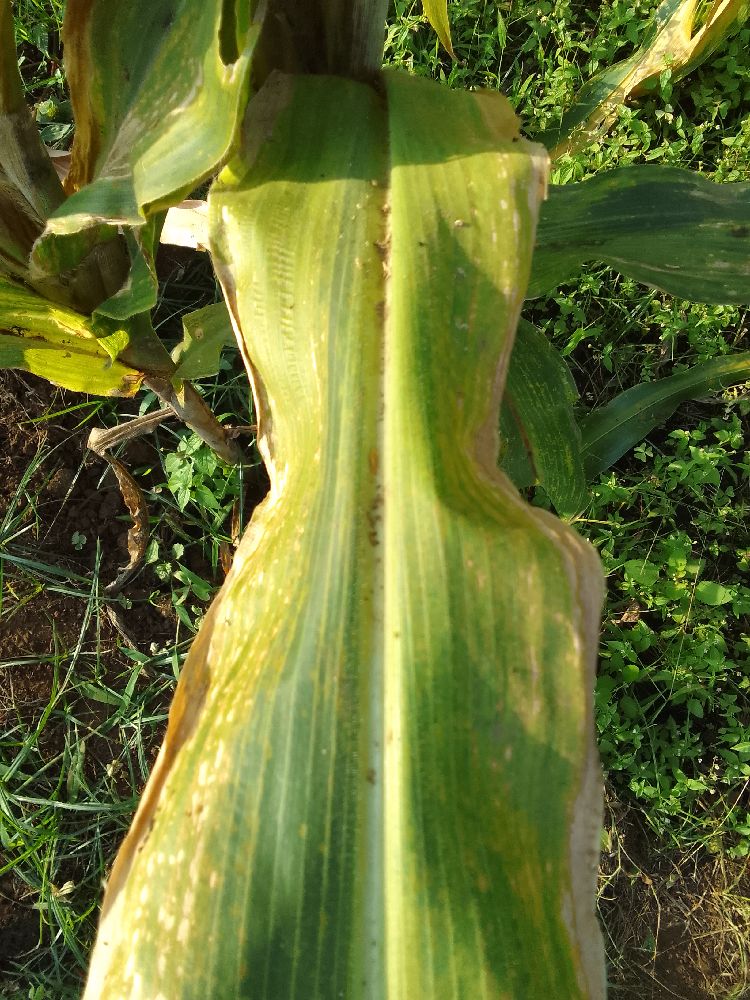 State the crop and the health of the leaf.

maize, maize lethal necrosis
